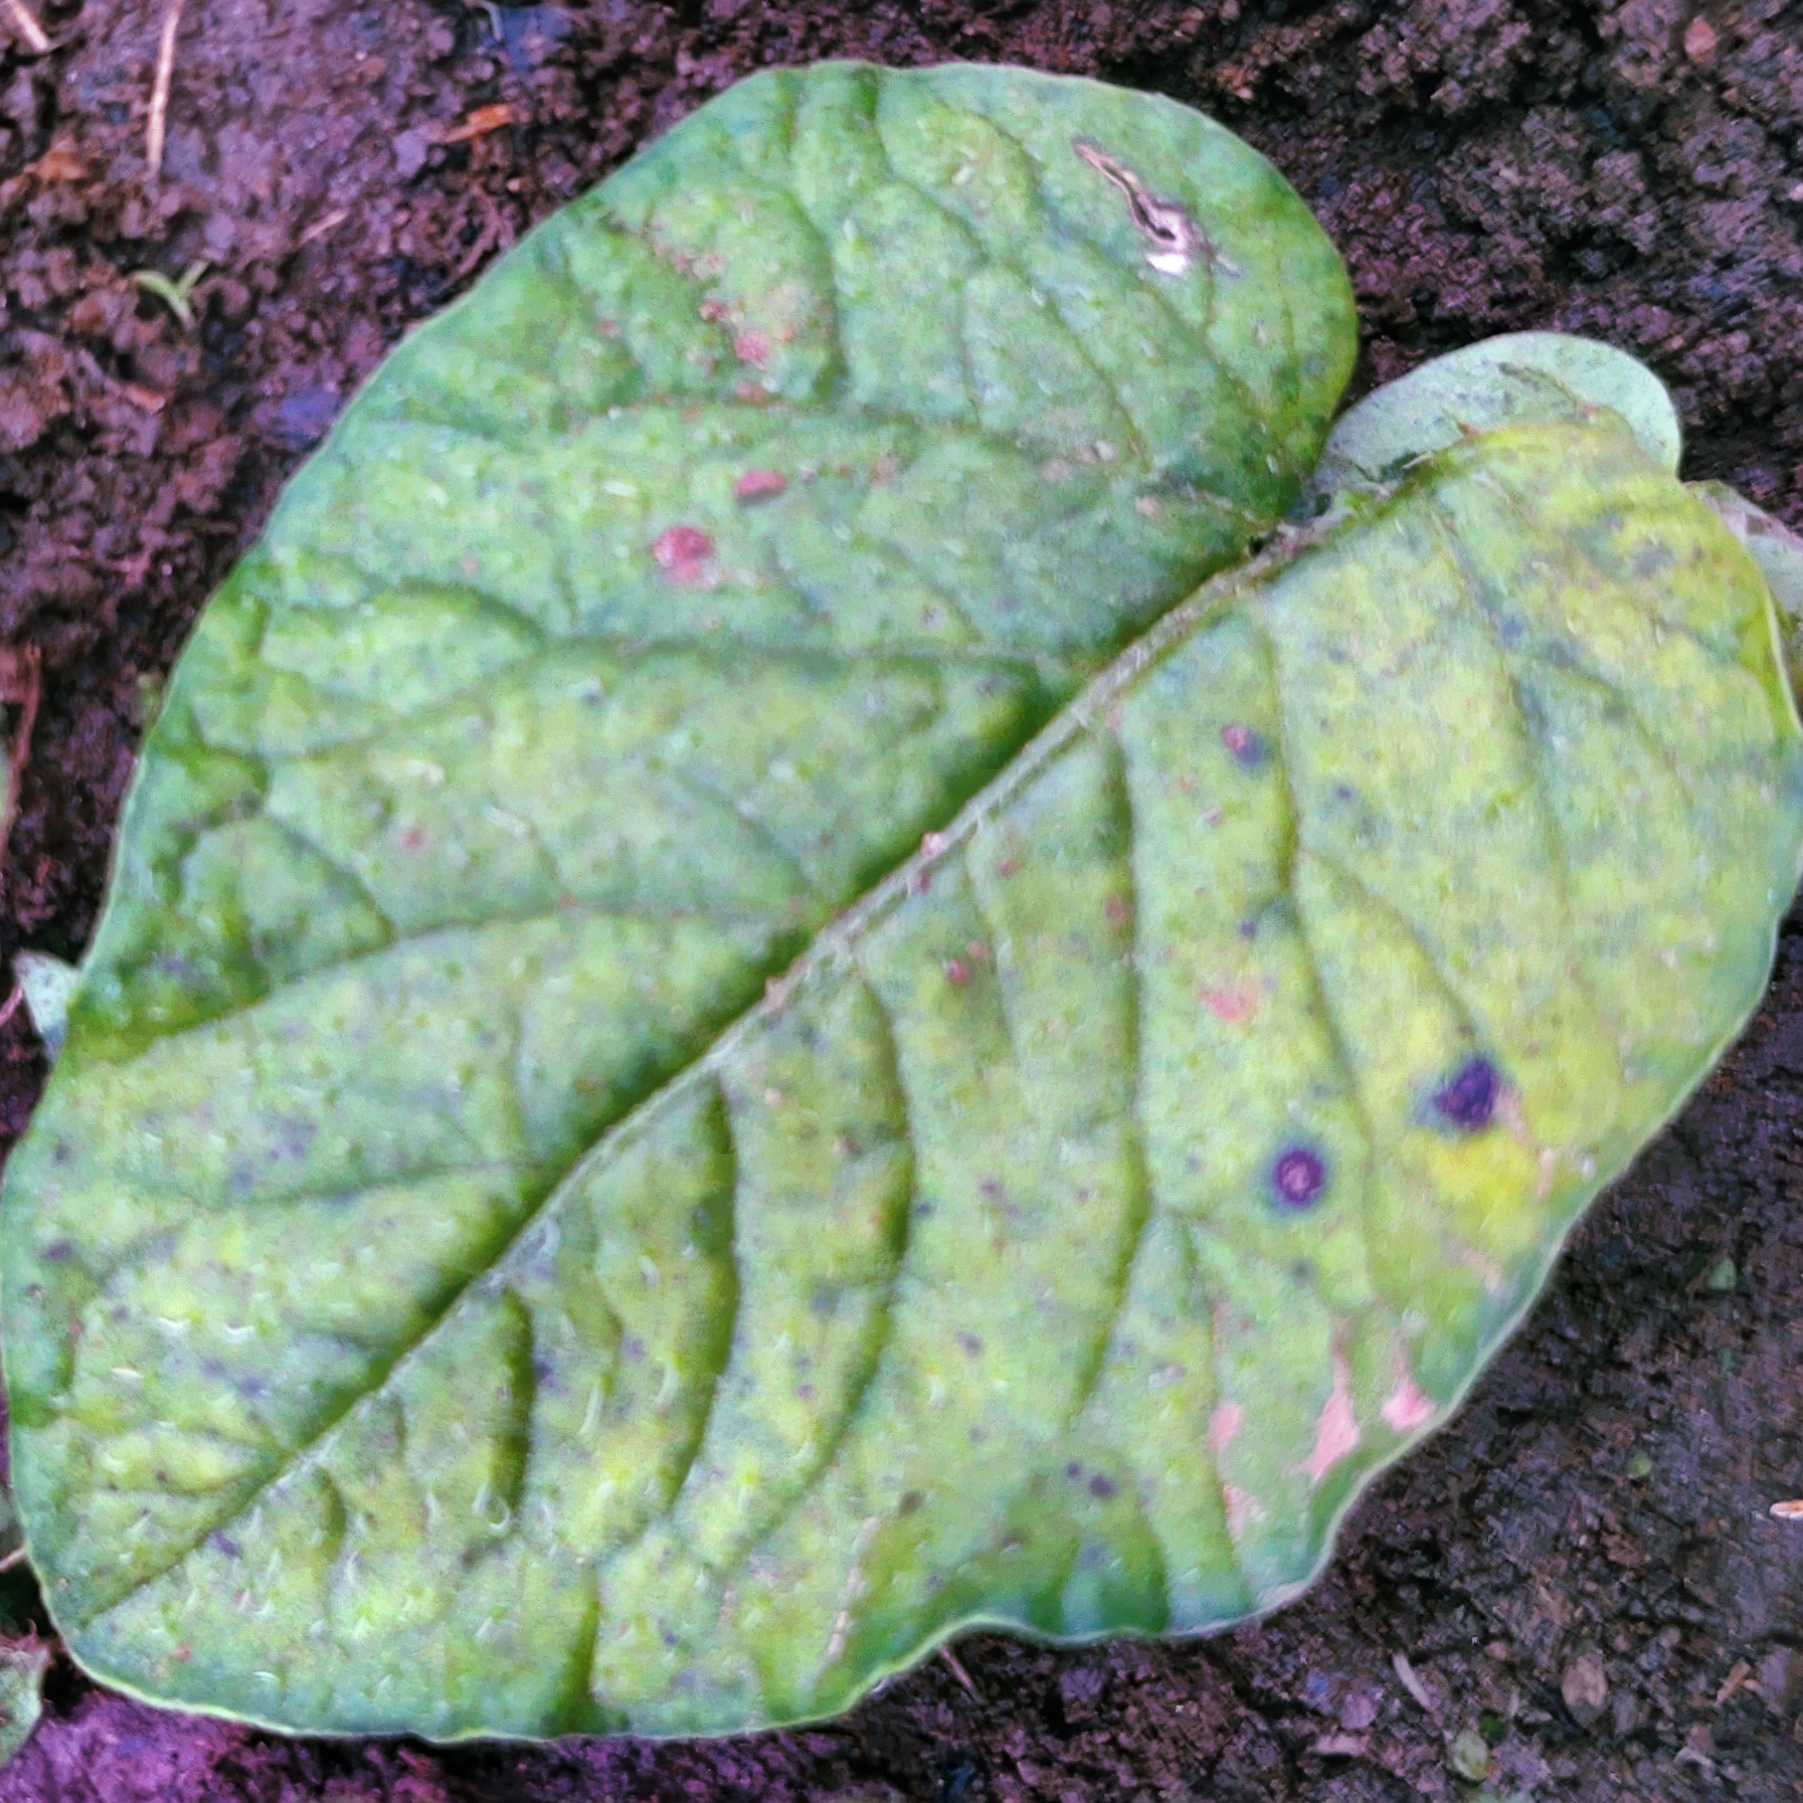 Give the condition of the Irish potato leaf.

late blight
